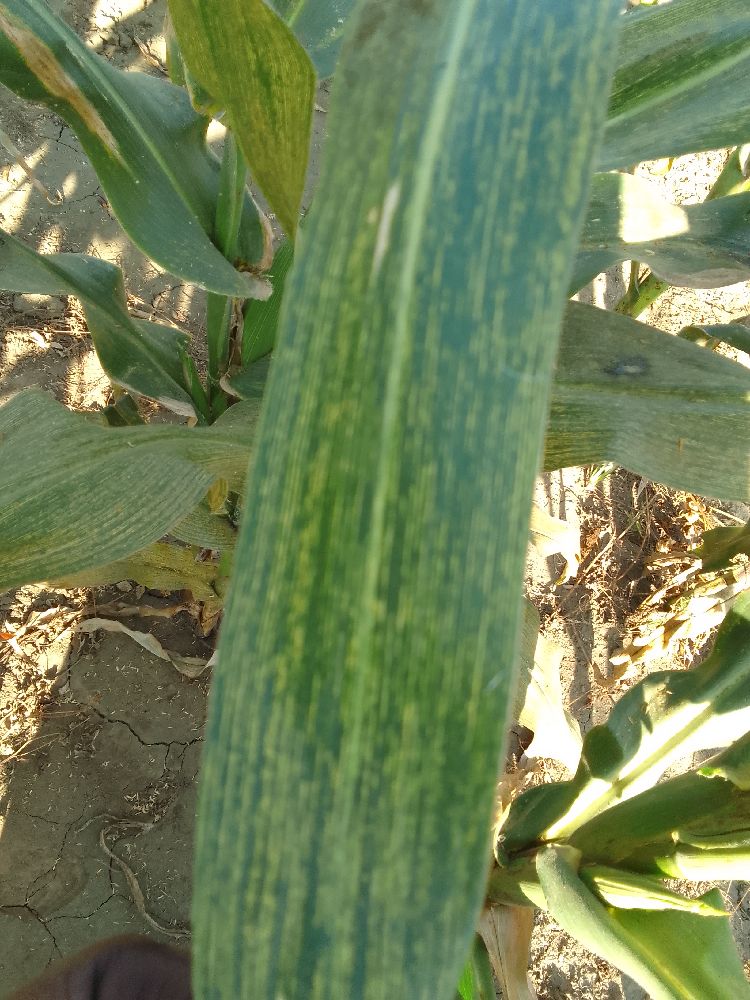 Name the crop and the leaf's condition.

maize, maize streak virus
